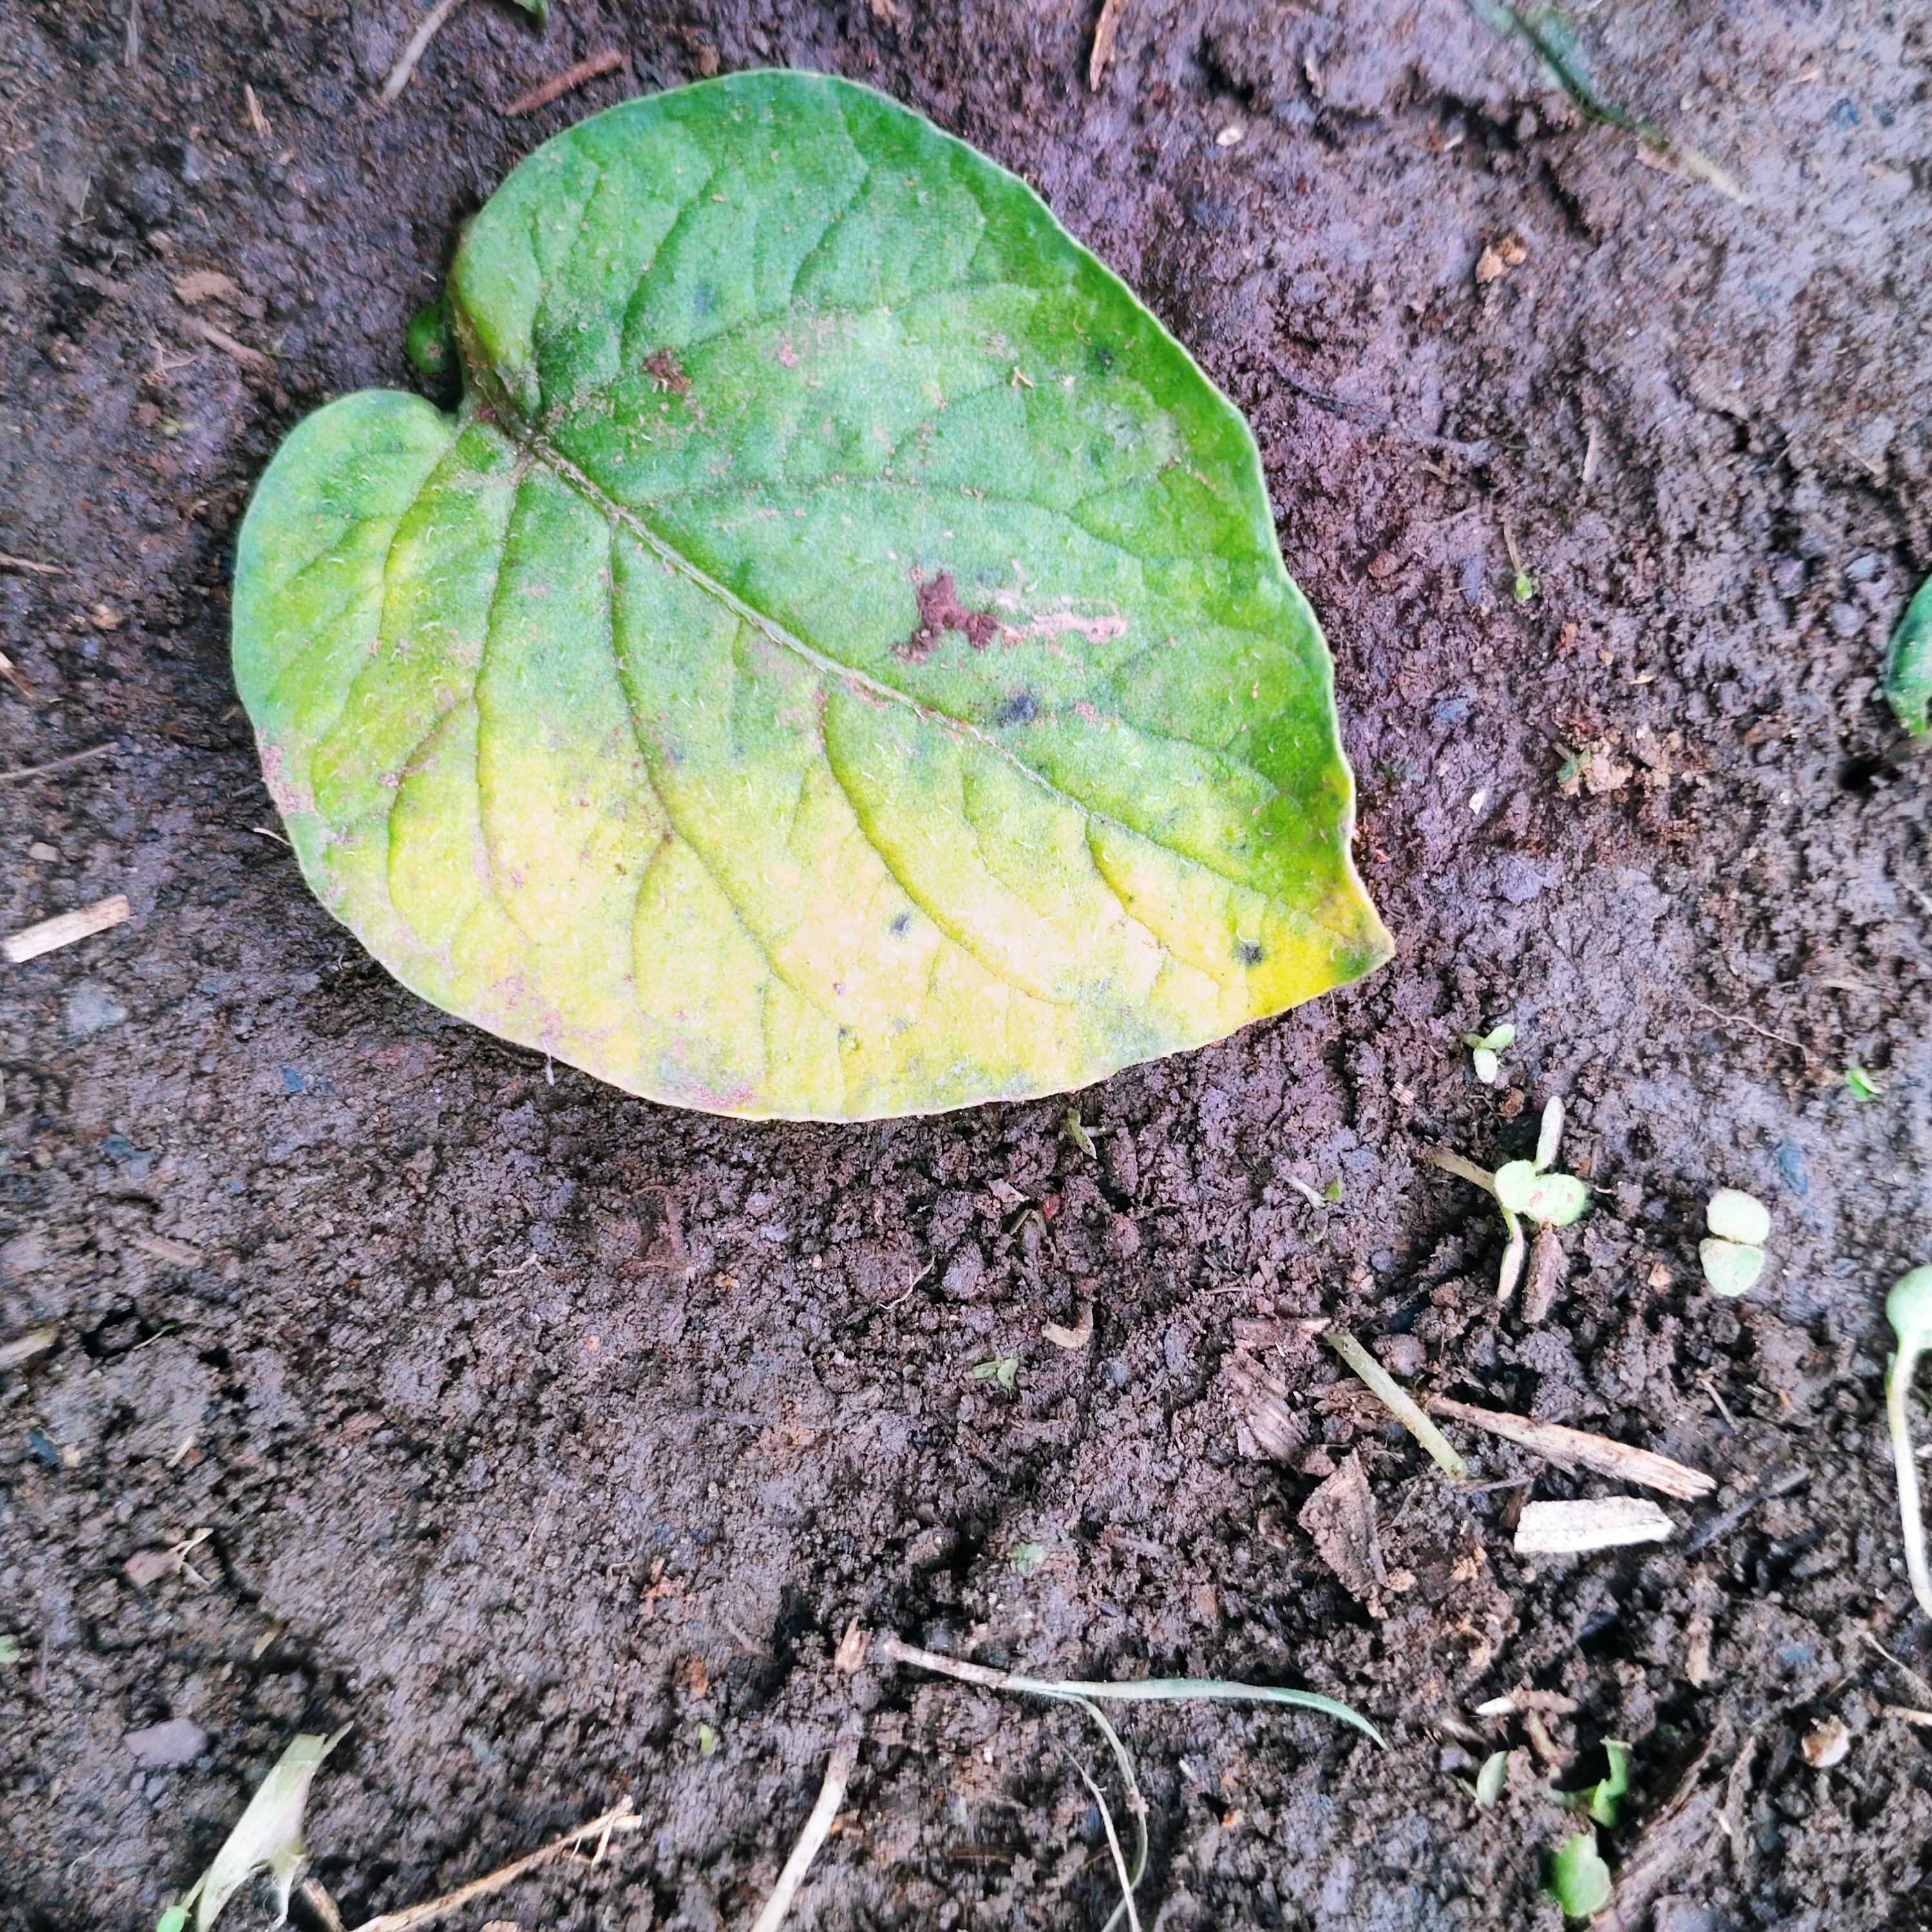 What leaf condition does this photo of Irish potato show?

late blight
